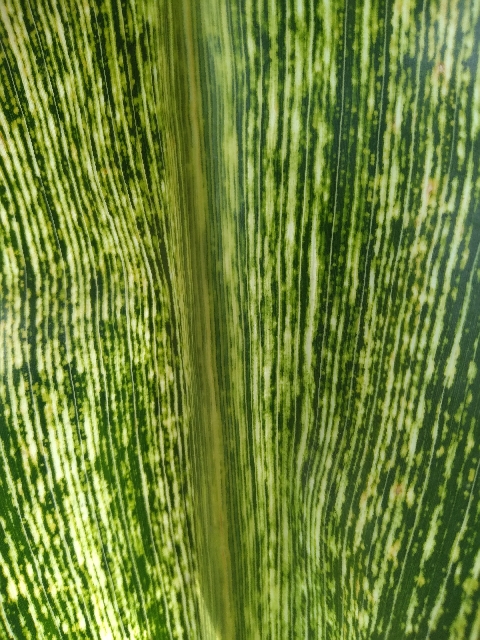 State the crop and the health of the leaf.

maize, maize streak virus
